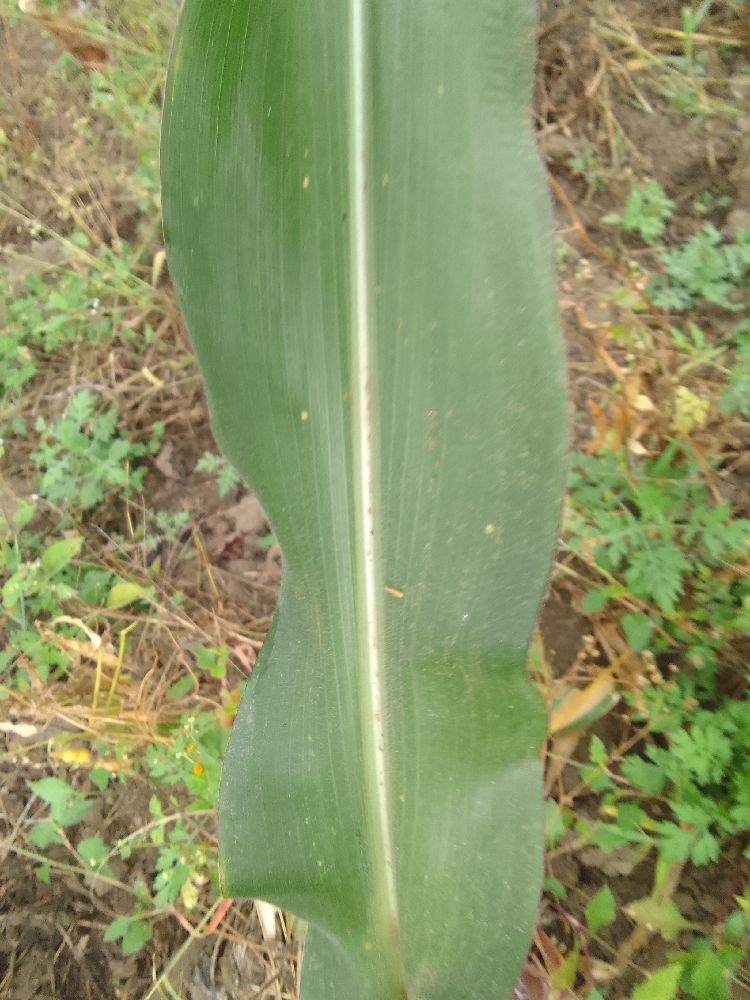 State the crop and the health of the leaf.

maize, healthy
